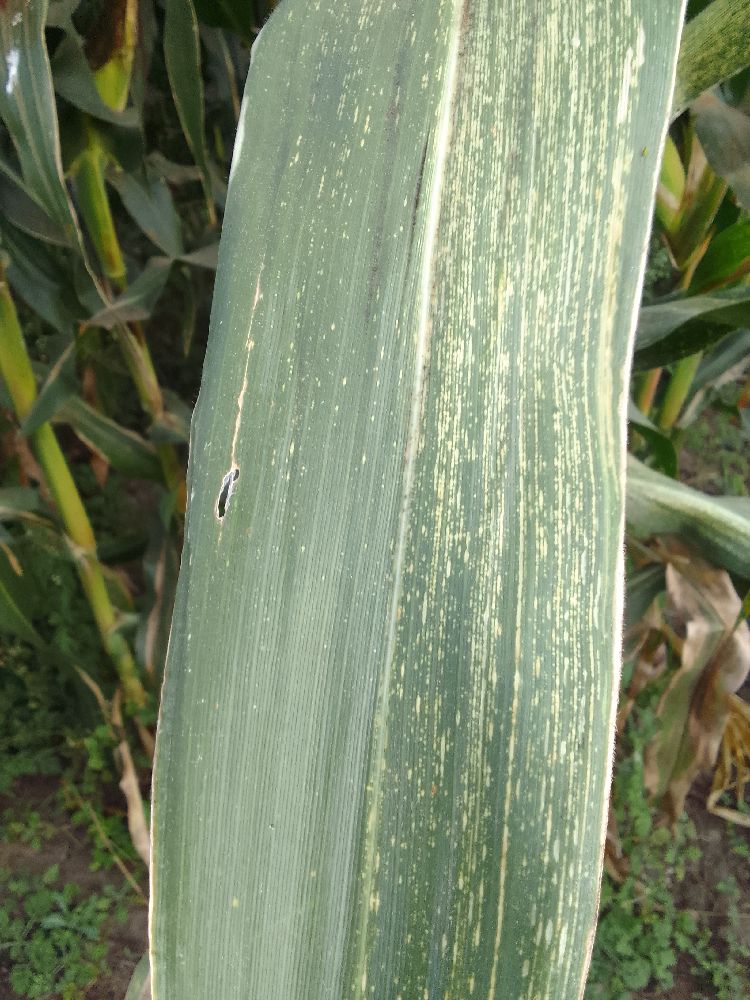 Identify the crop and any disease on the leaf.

maize, maize streak virus
